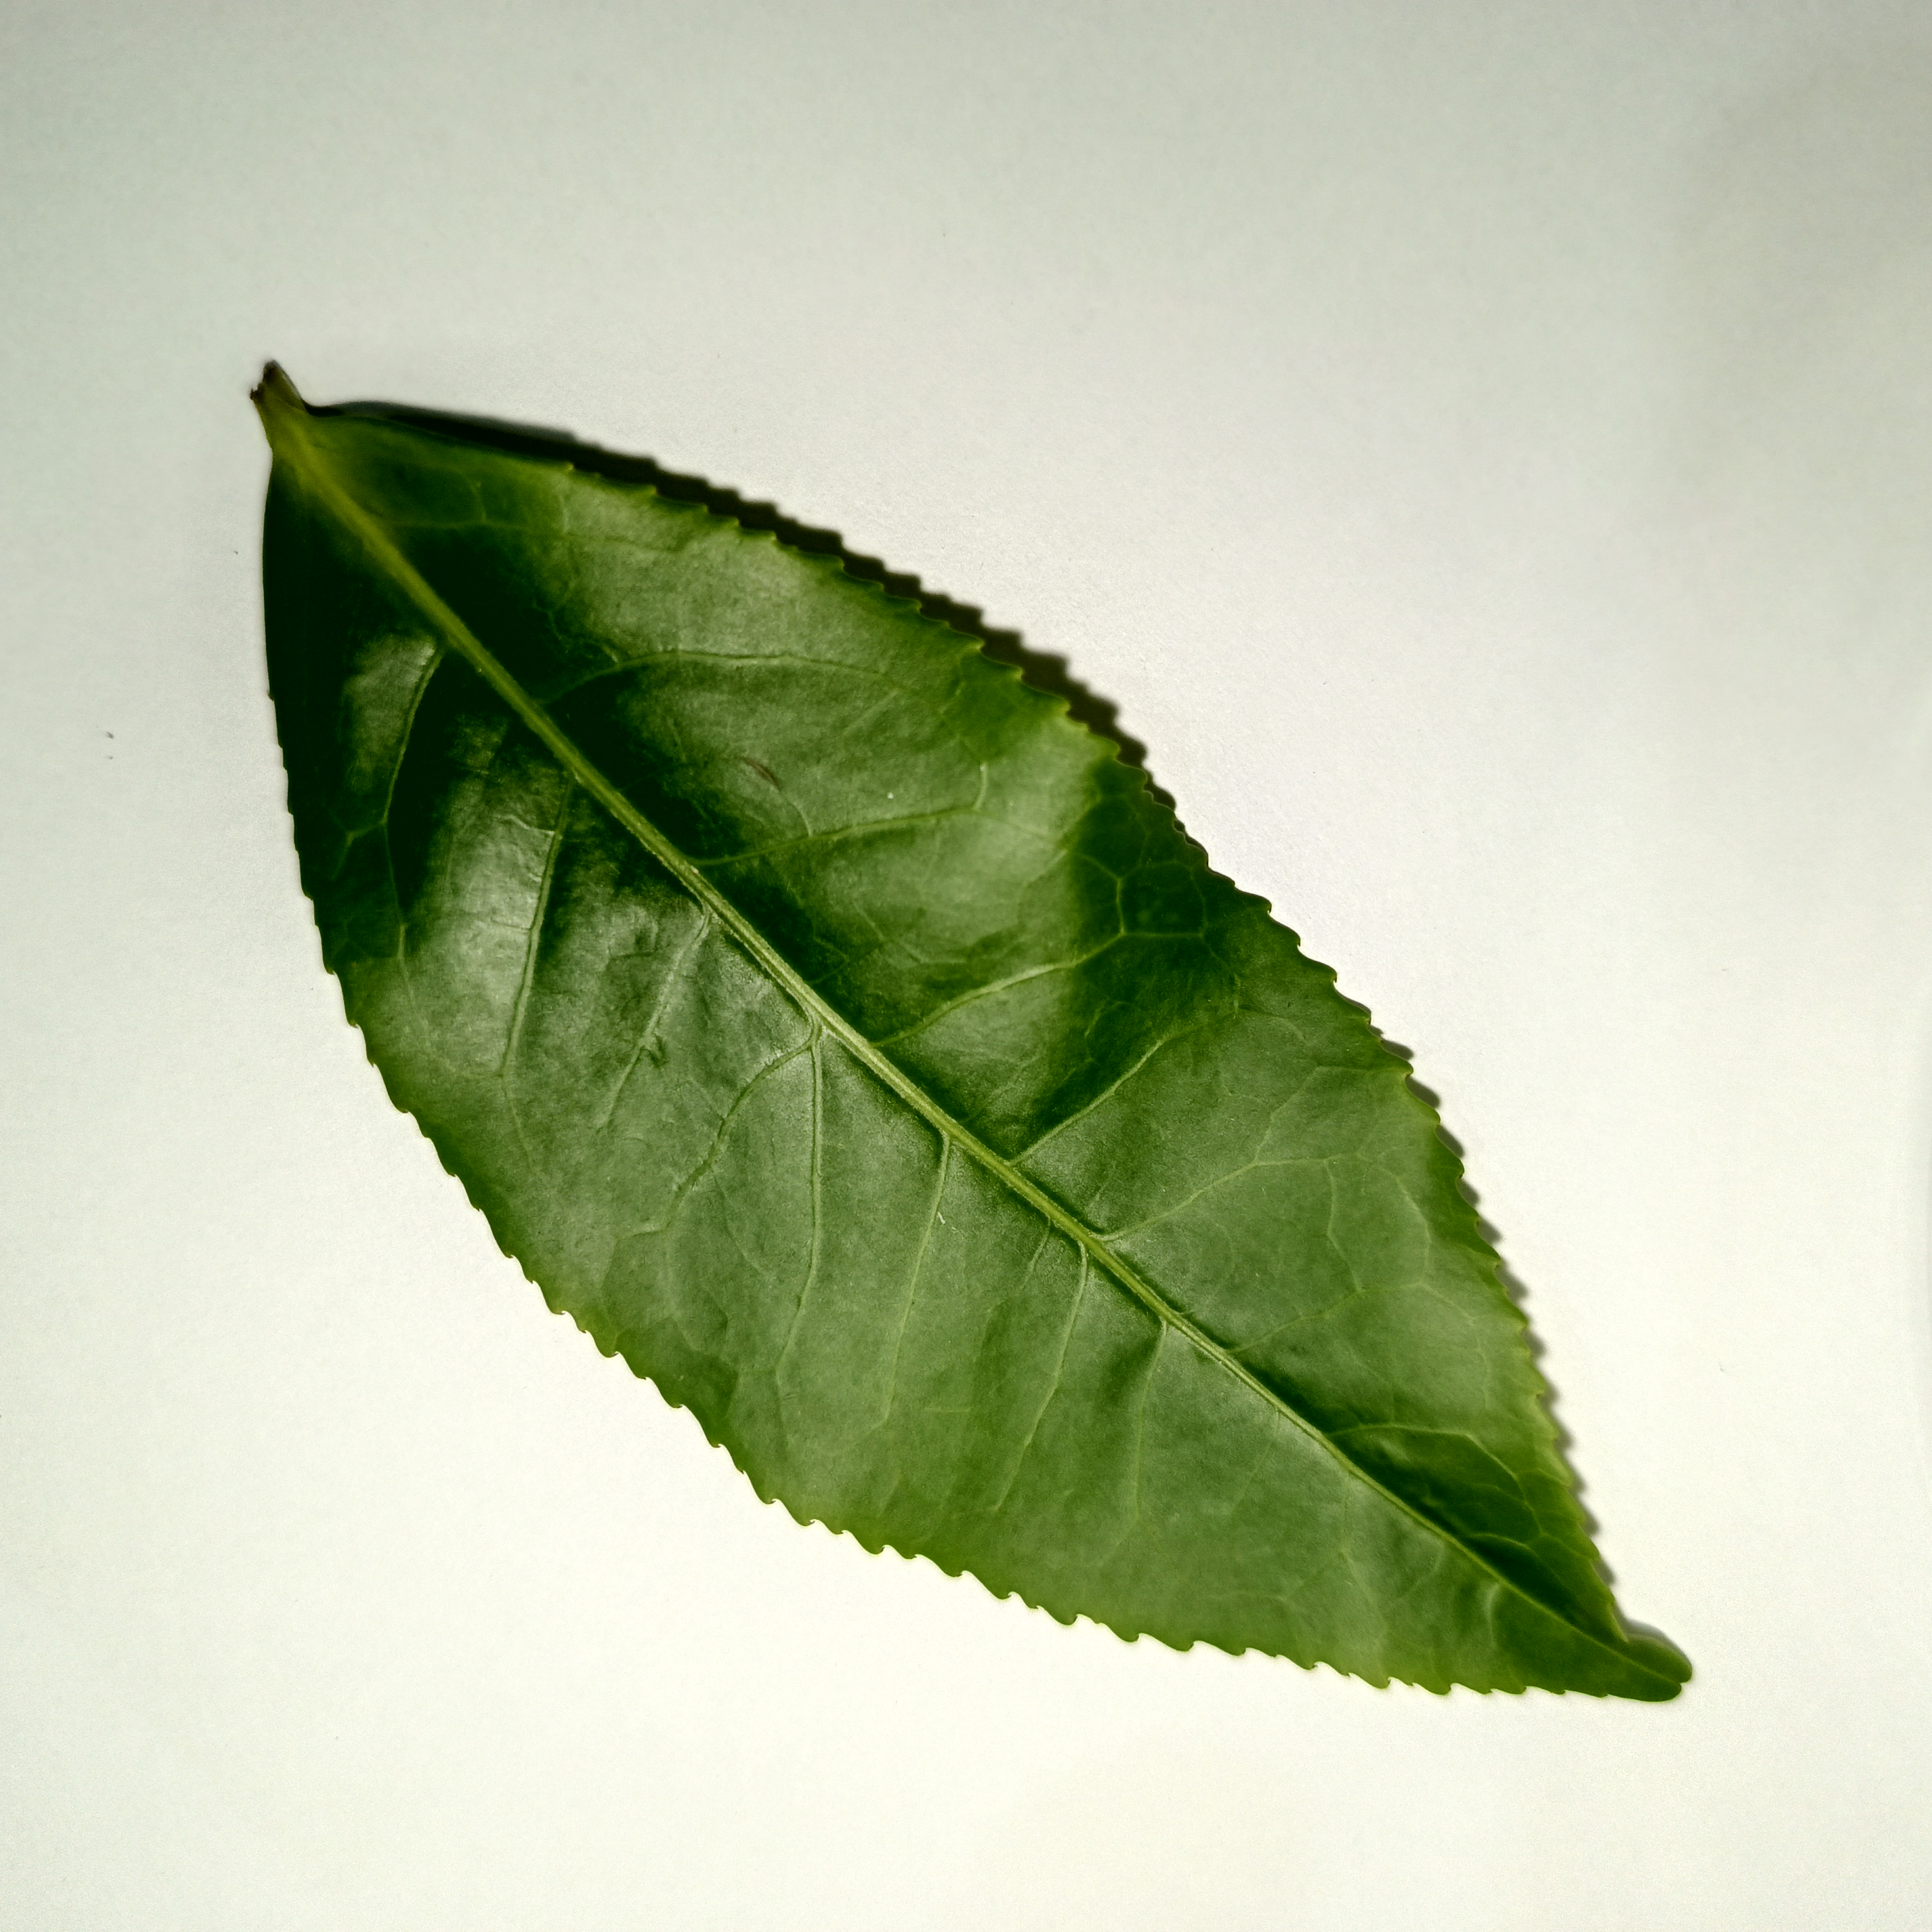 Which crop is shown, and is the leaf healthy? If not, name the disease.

tea, healthy
